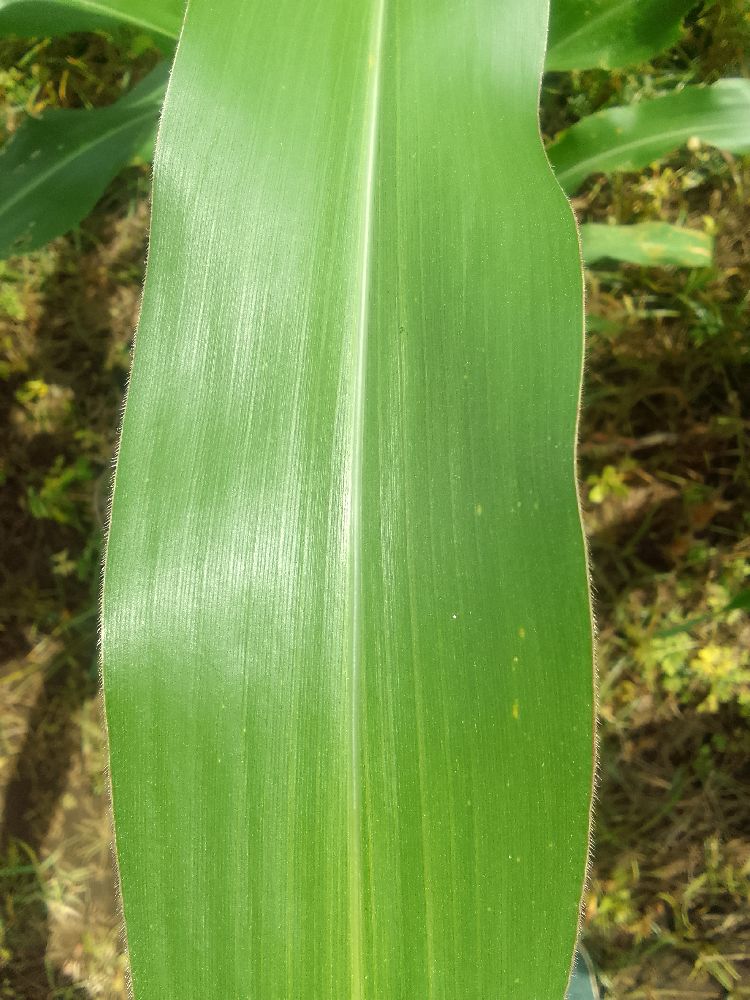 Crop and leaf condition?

maize, healthy
